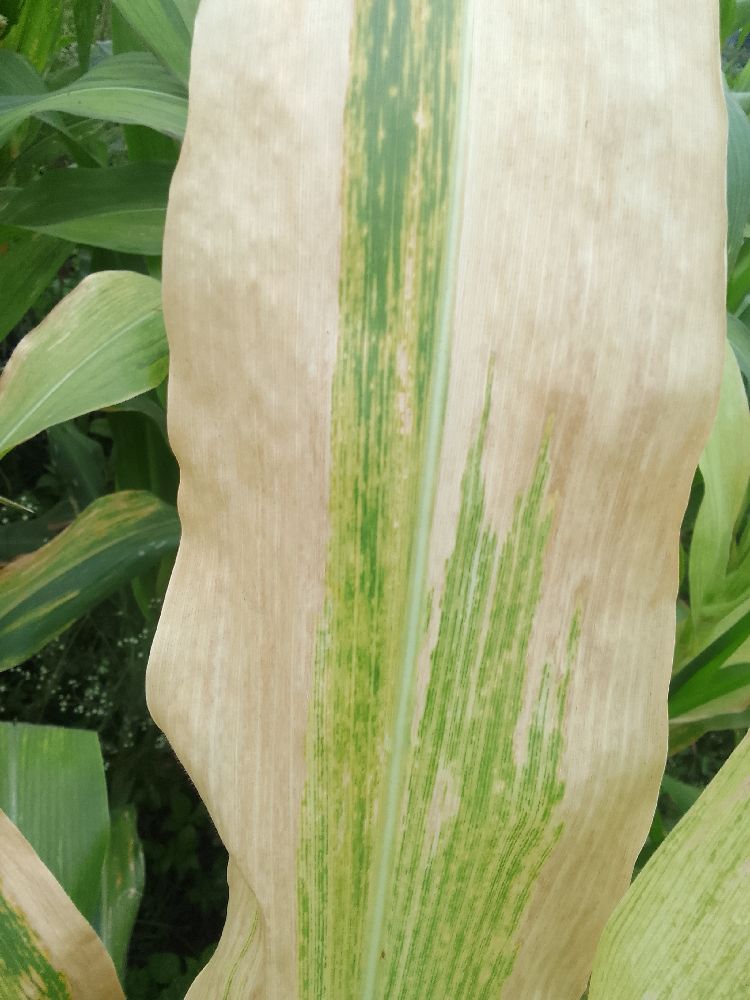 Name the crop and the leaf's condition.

maize, maize lethal necrosis
